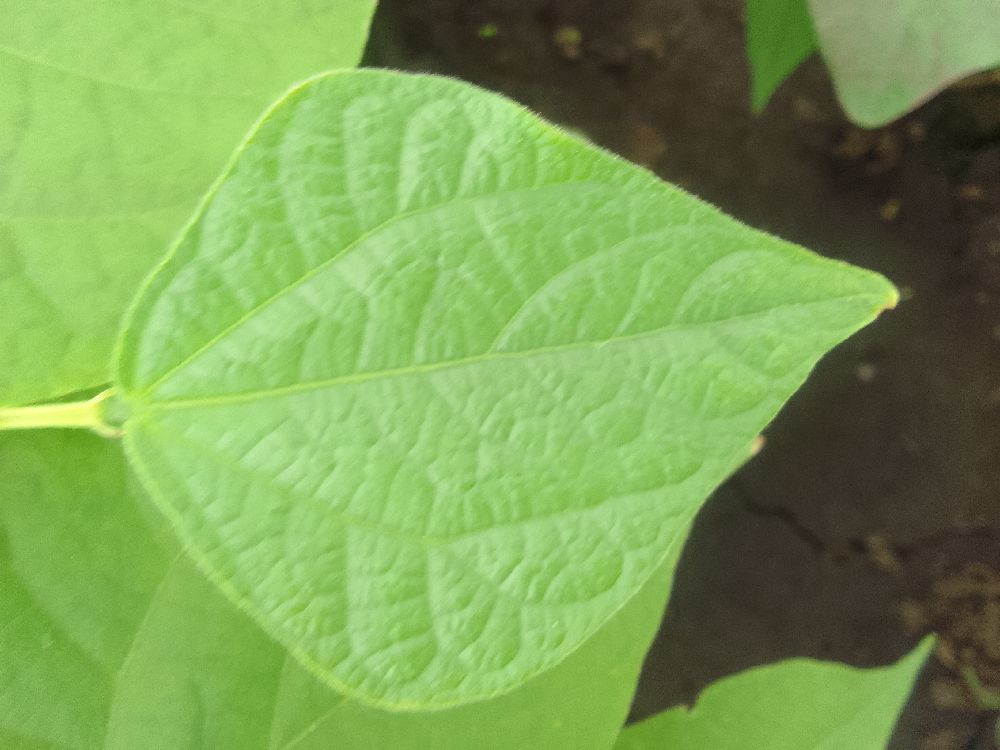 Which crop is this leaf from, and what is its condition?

common bean, healthy
